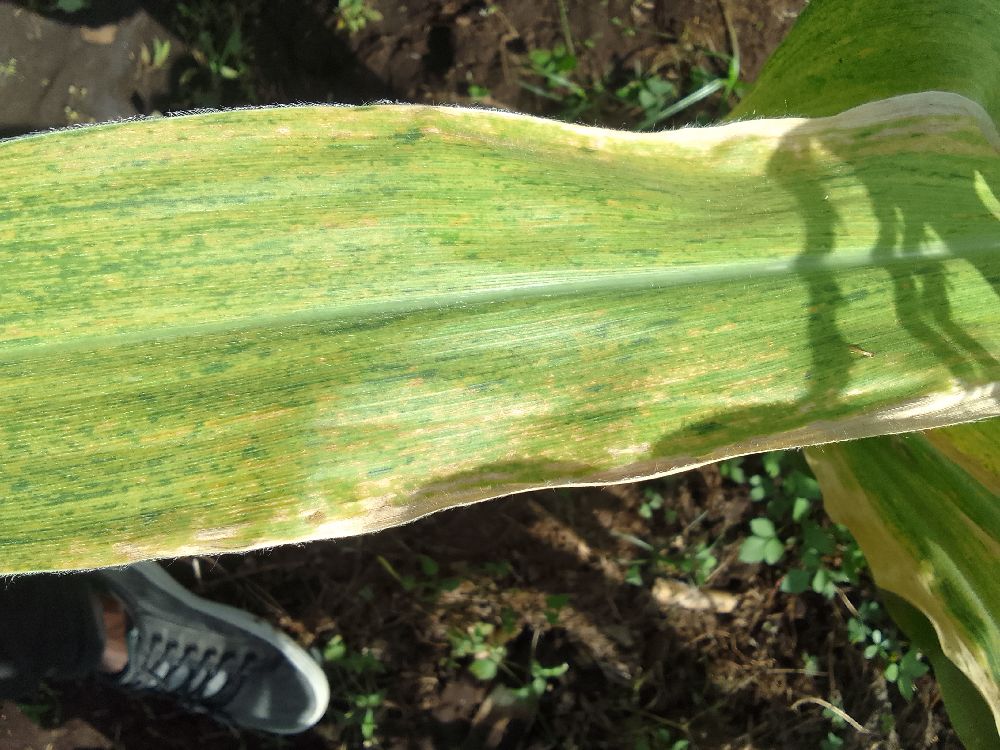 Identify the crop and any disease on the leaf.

maize, maize lethal necrosis
